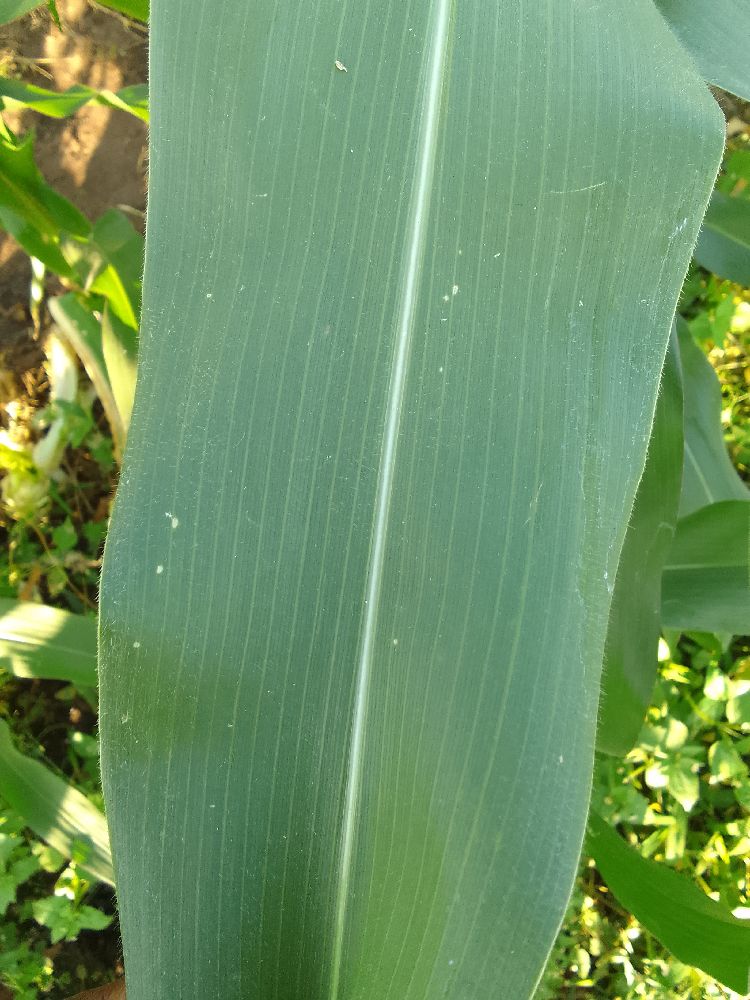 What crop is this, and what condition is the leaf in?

maize, healthy
